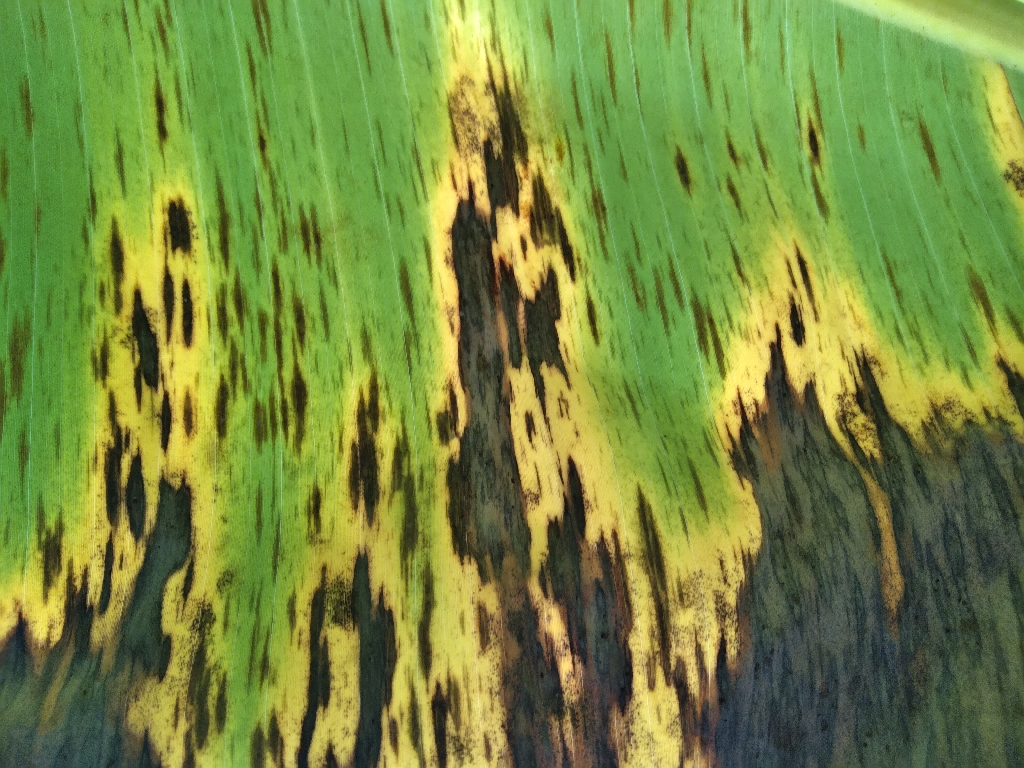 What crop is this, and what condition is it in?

banana, black sigatoka
